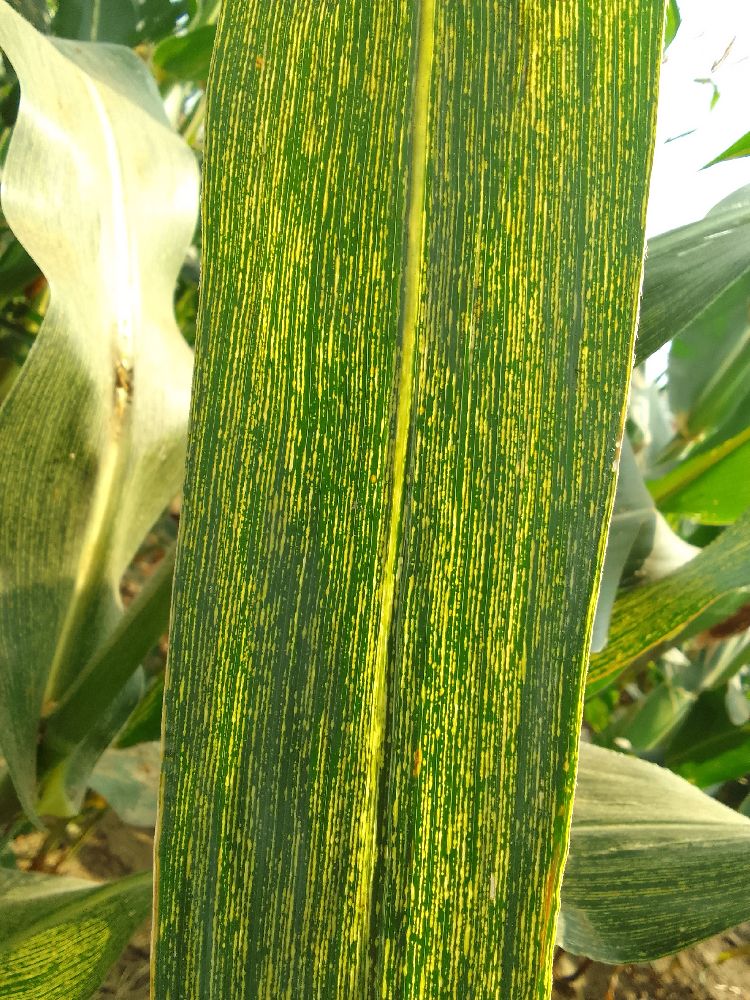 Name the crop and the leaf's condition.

maize, maize streak virus
